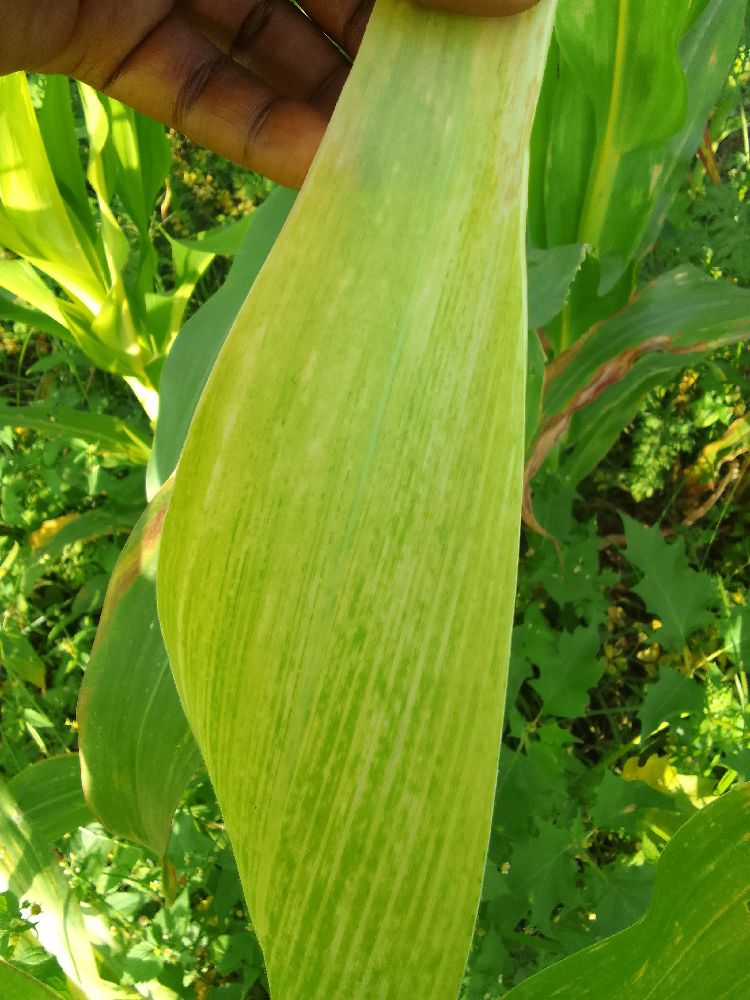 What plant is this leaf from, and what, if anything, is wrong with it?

maize, maize lethal necrosis
